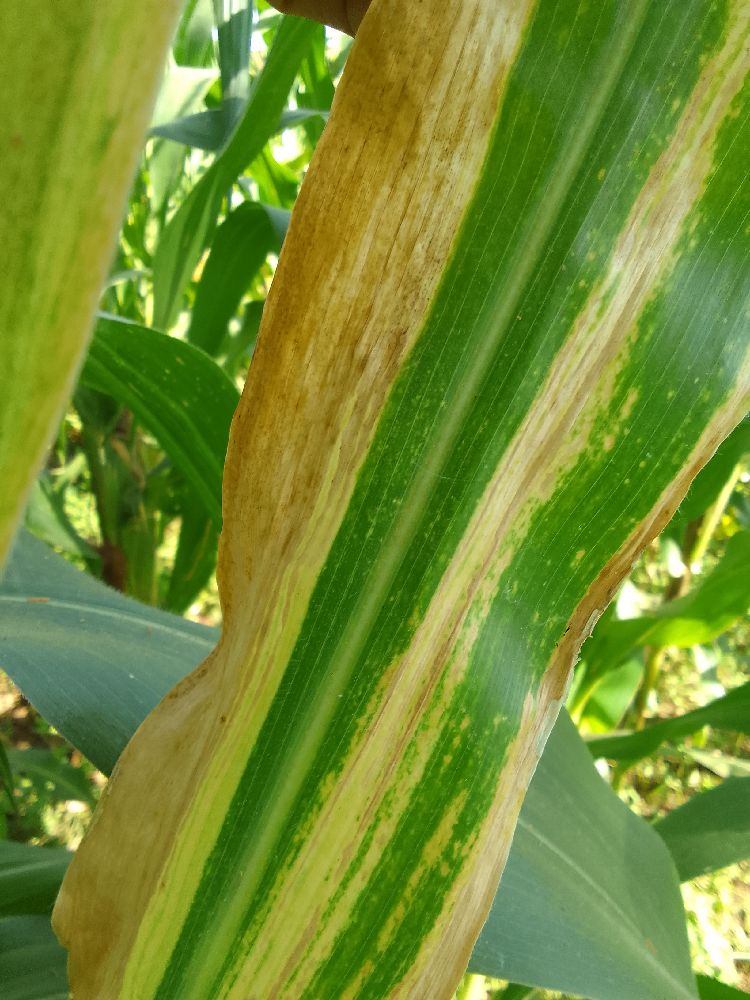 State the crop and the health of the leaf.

maize, maize lethal necrosis
